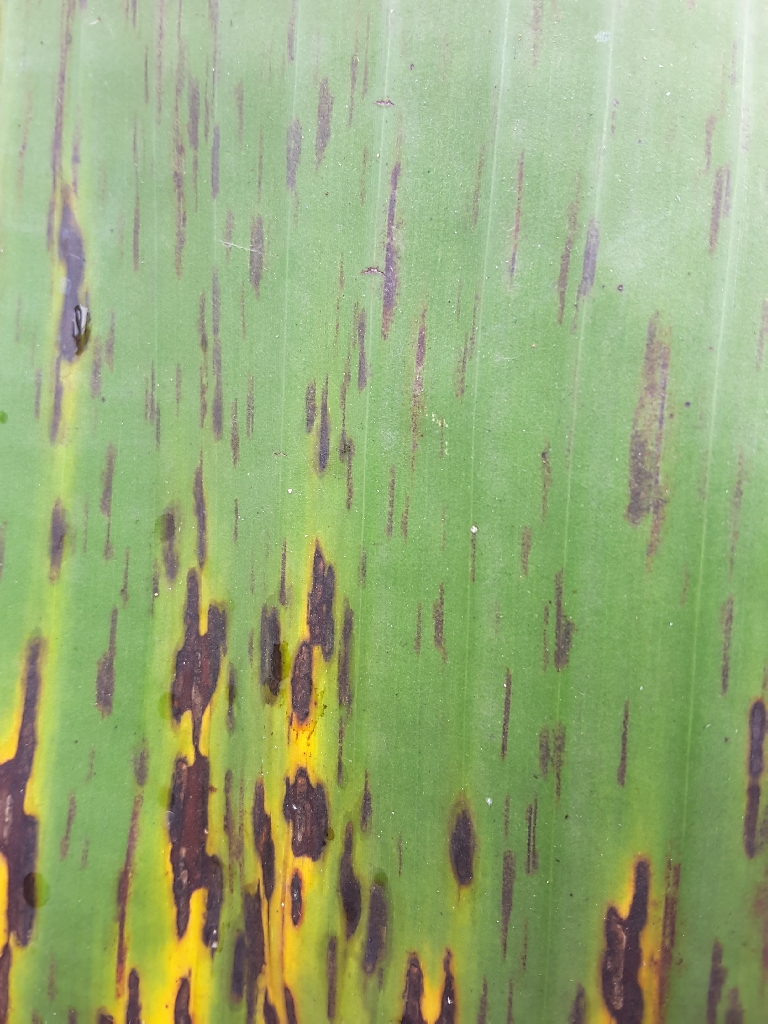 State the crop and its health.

banana, black sigatoka
